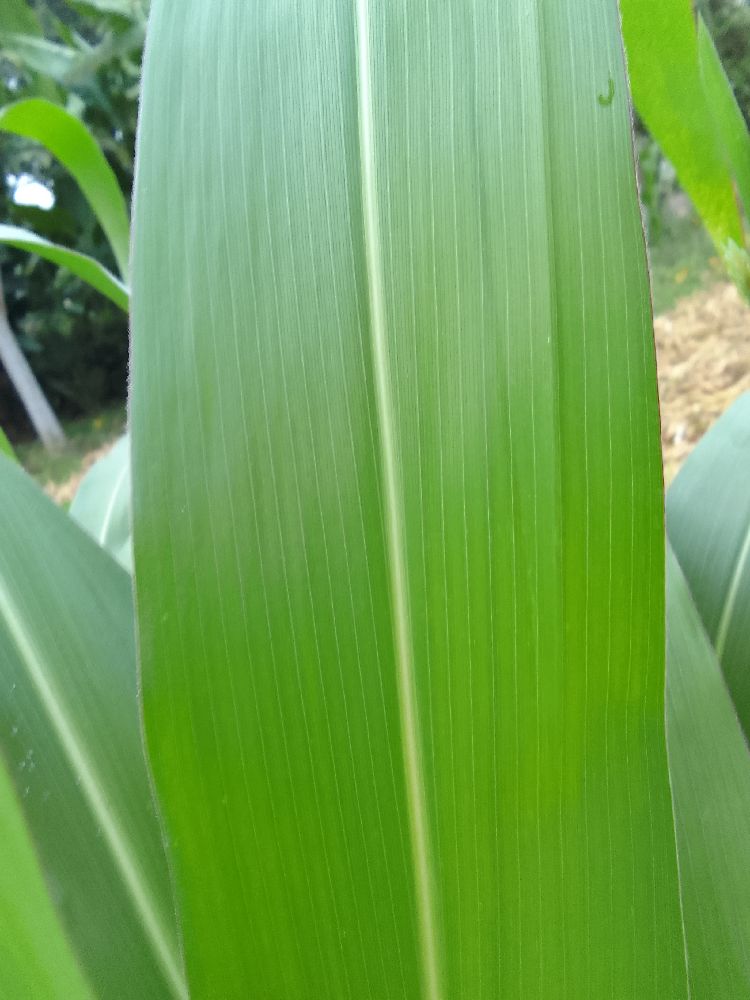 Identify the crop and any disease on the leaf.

maize, healthy
